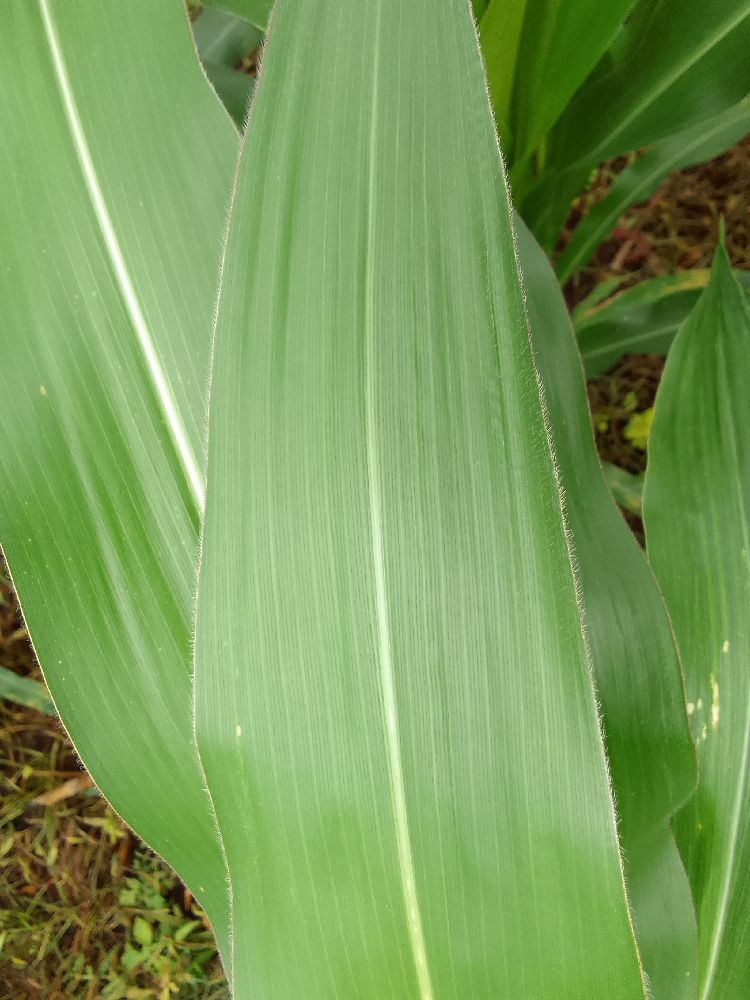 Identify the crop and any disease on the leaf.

maize, healthy
